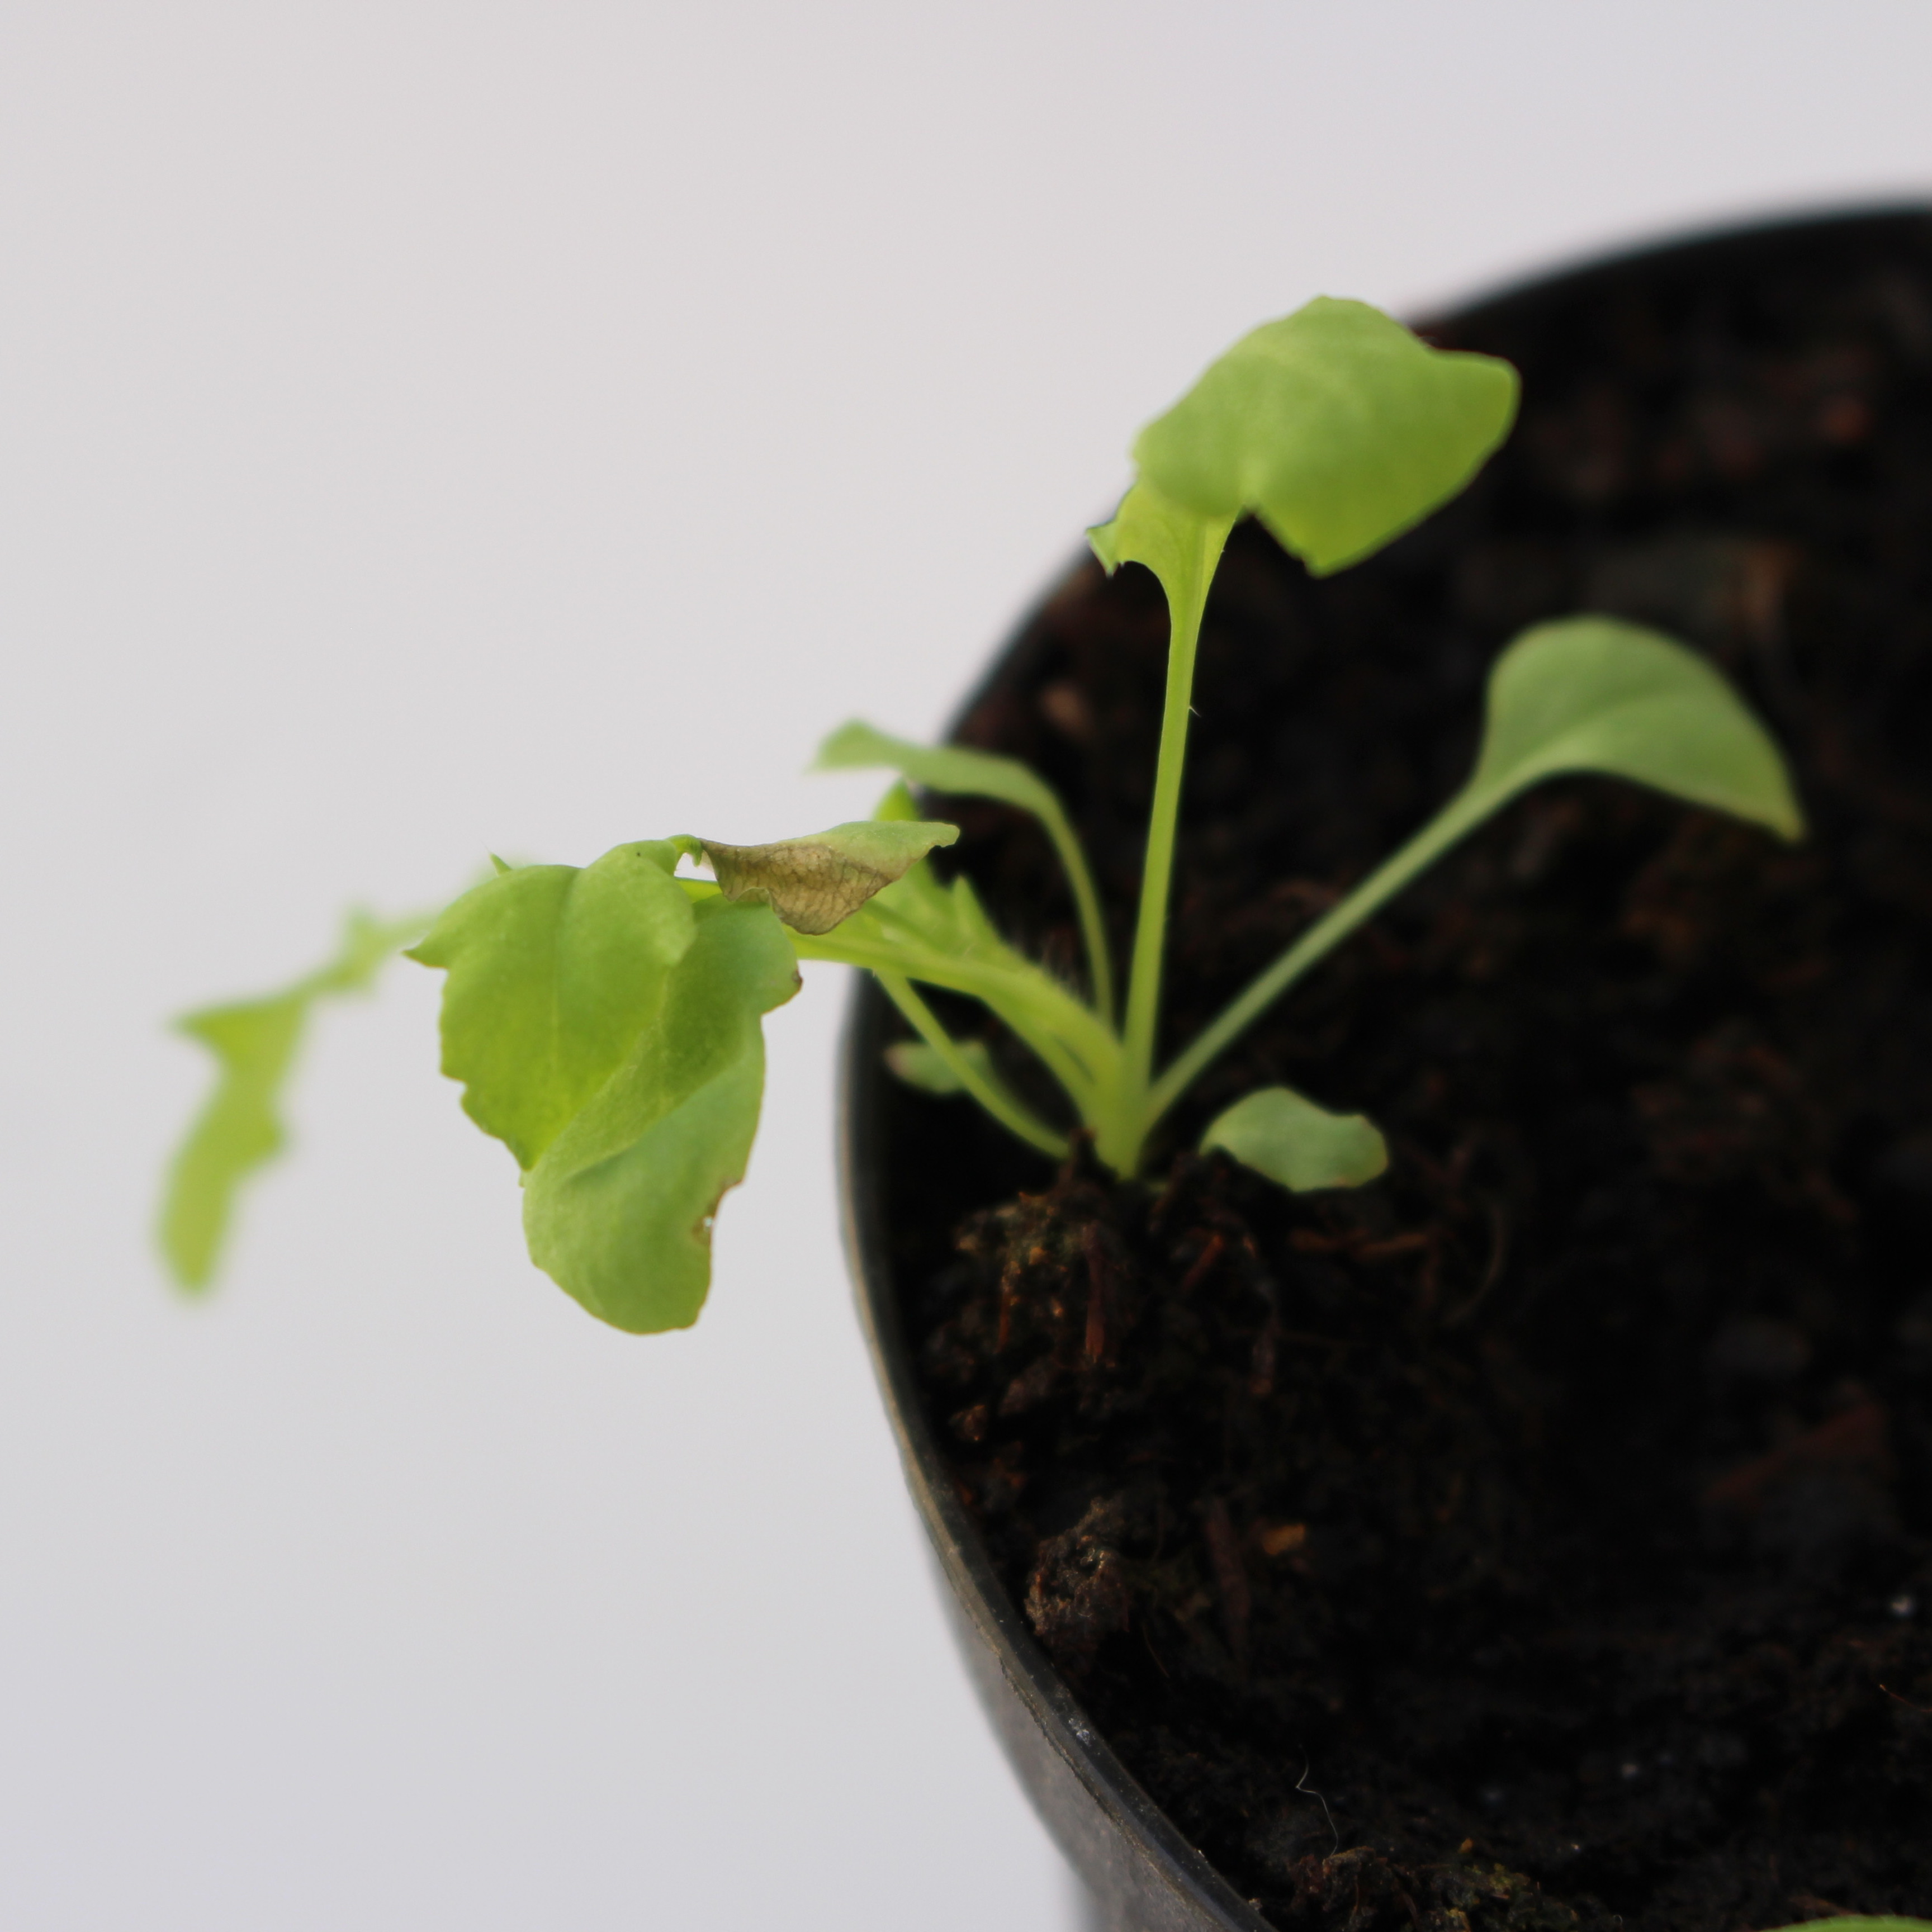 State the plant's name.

Papaver rhoeas
